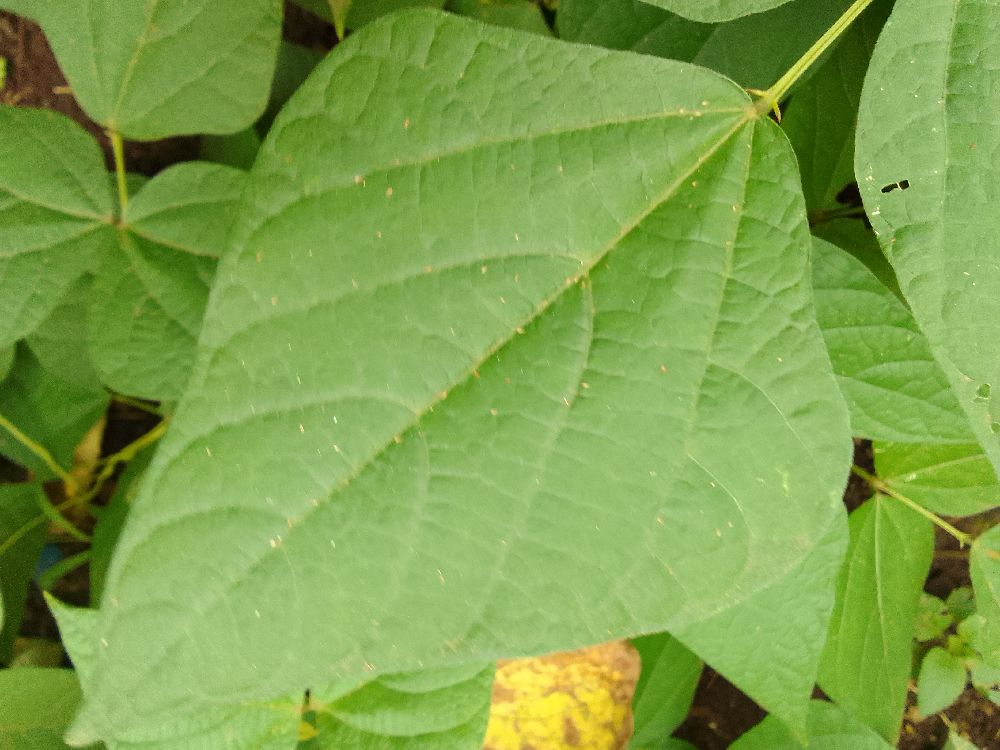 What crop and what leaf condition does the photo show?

common bean, healthy
